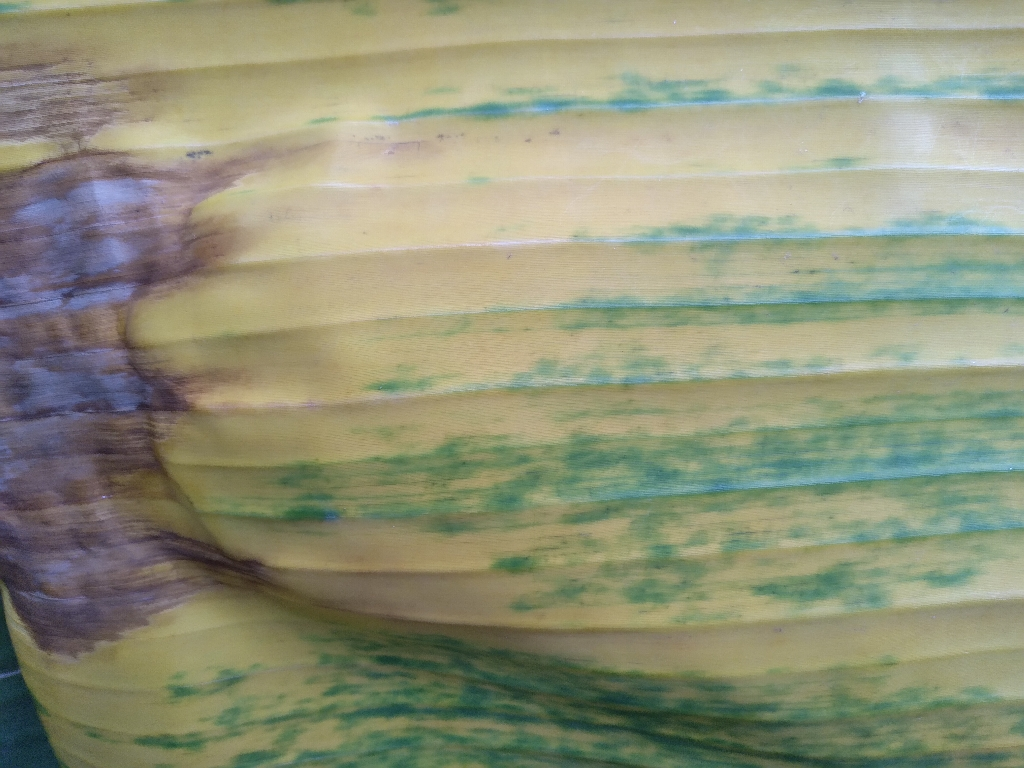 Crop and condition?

banana, fusarium wilt race 1
